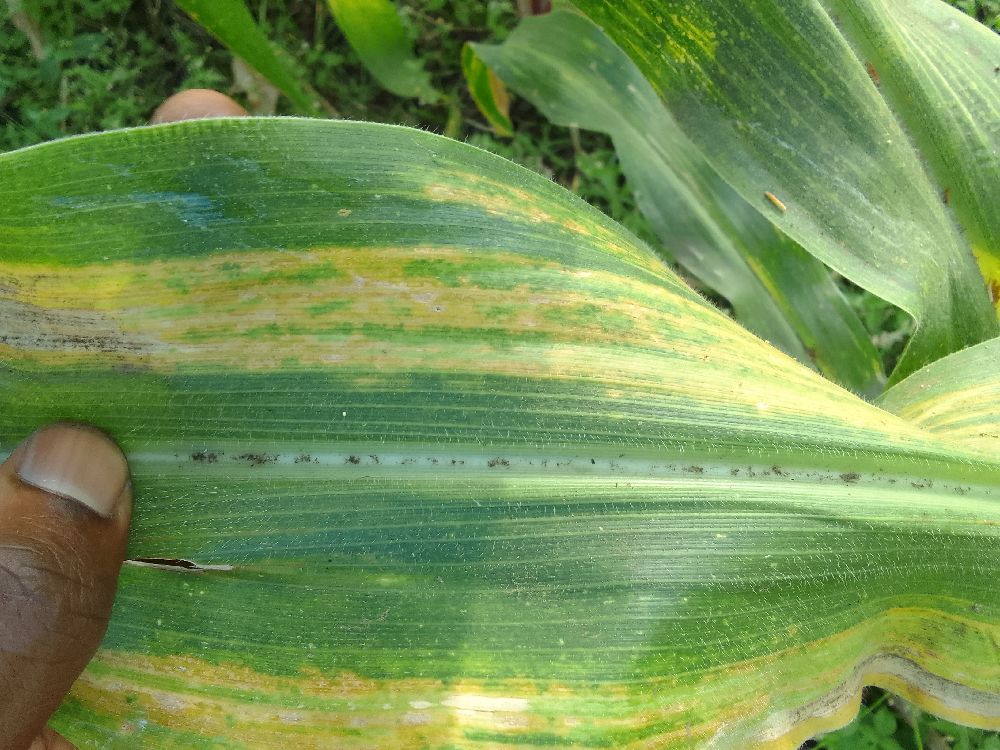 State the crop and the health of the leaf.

maize, maize lethal necrosis
